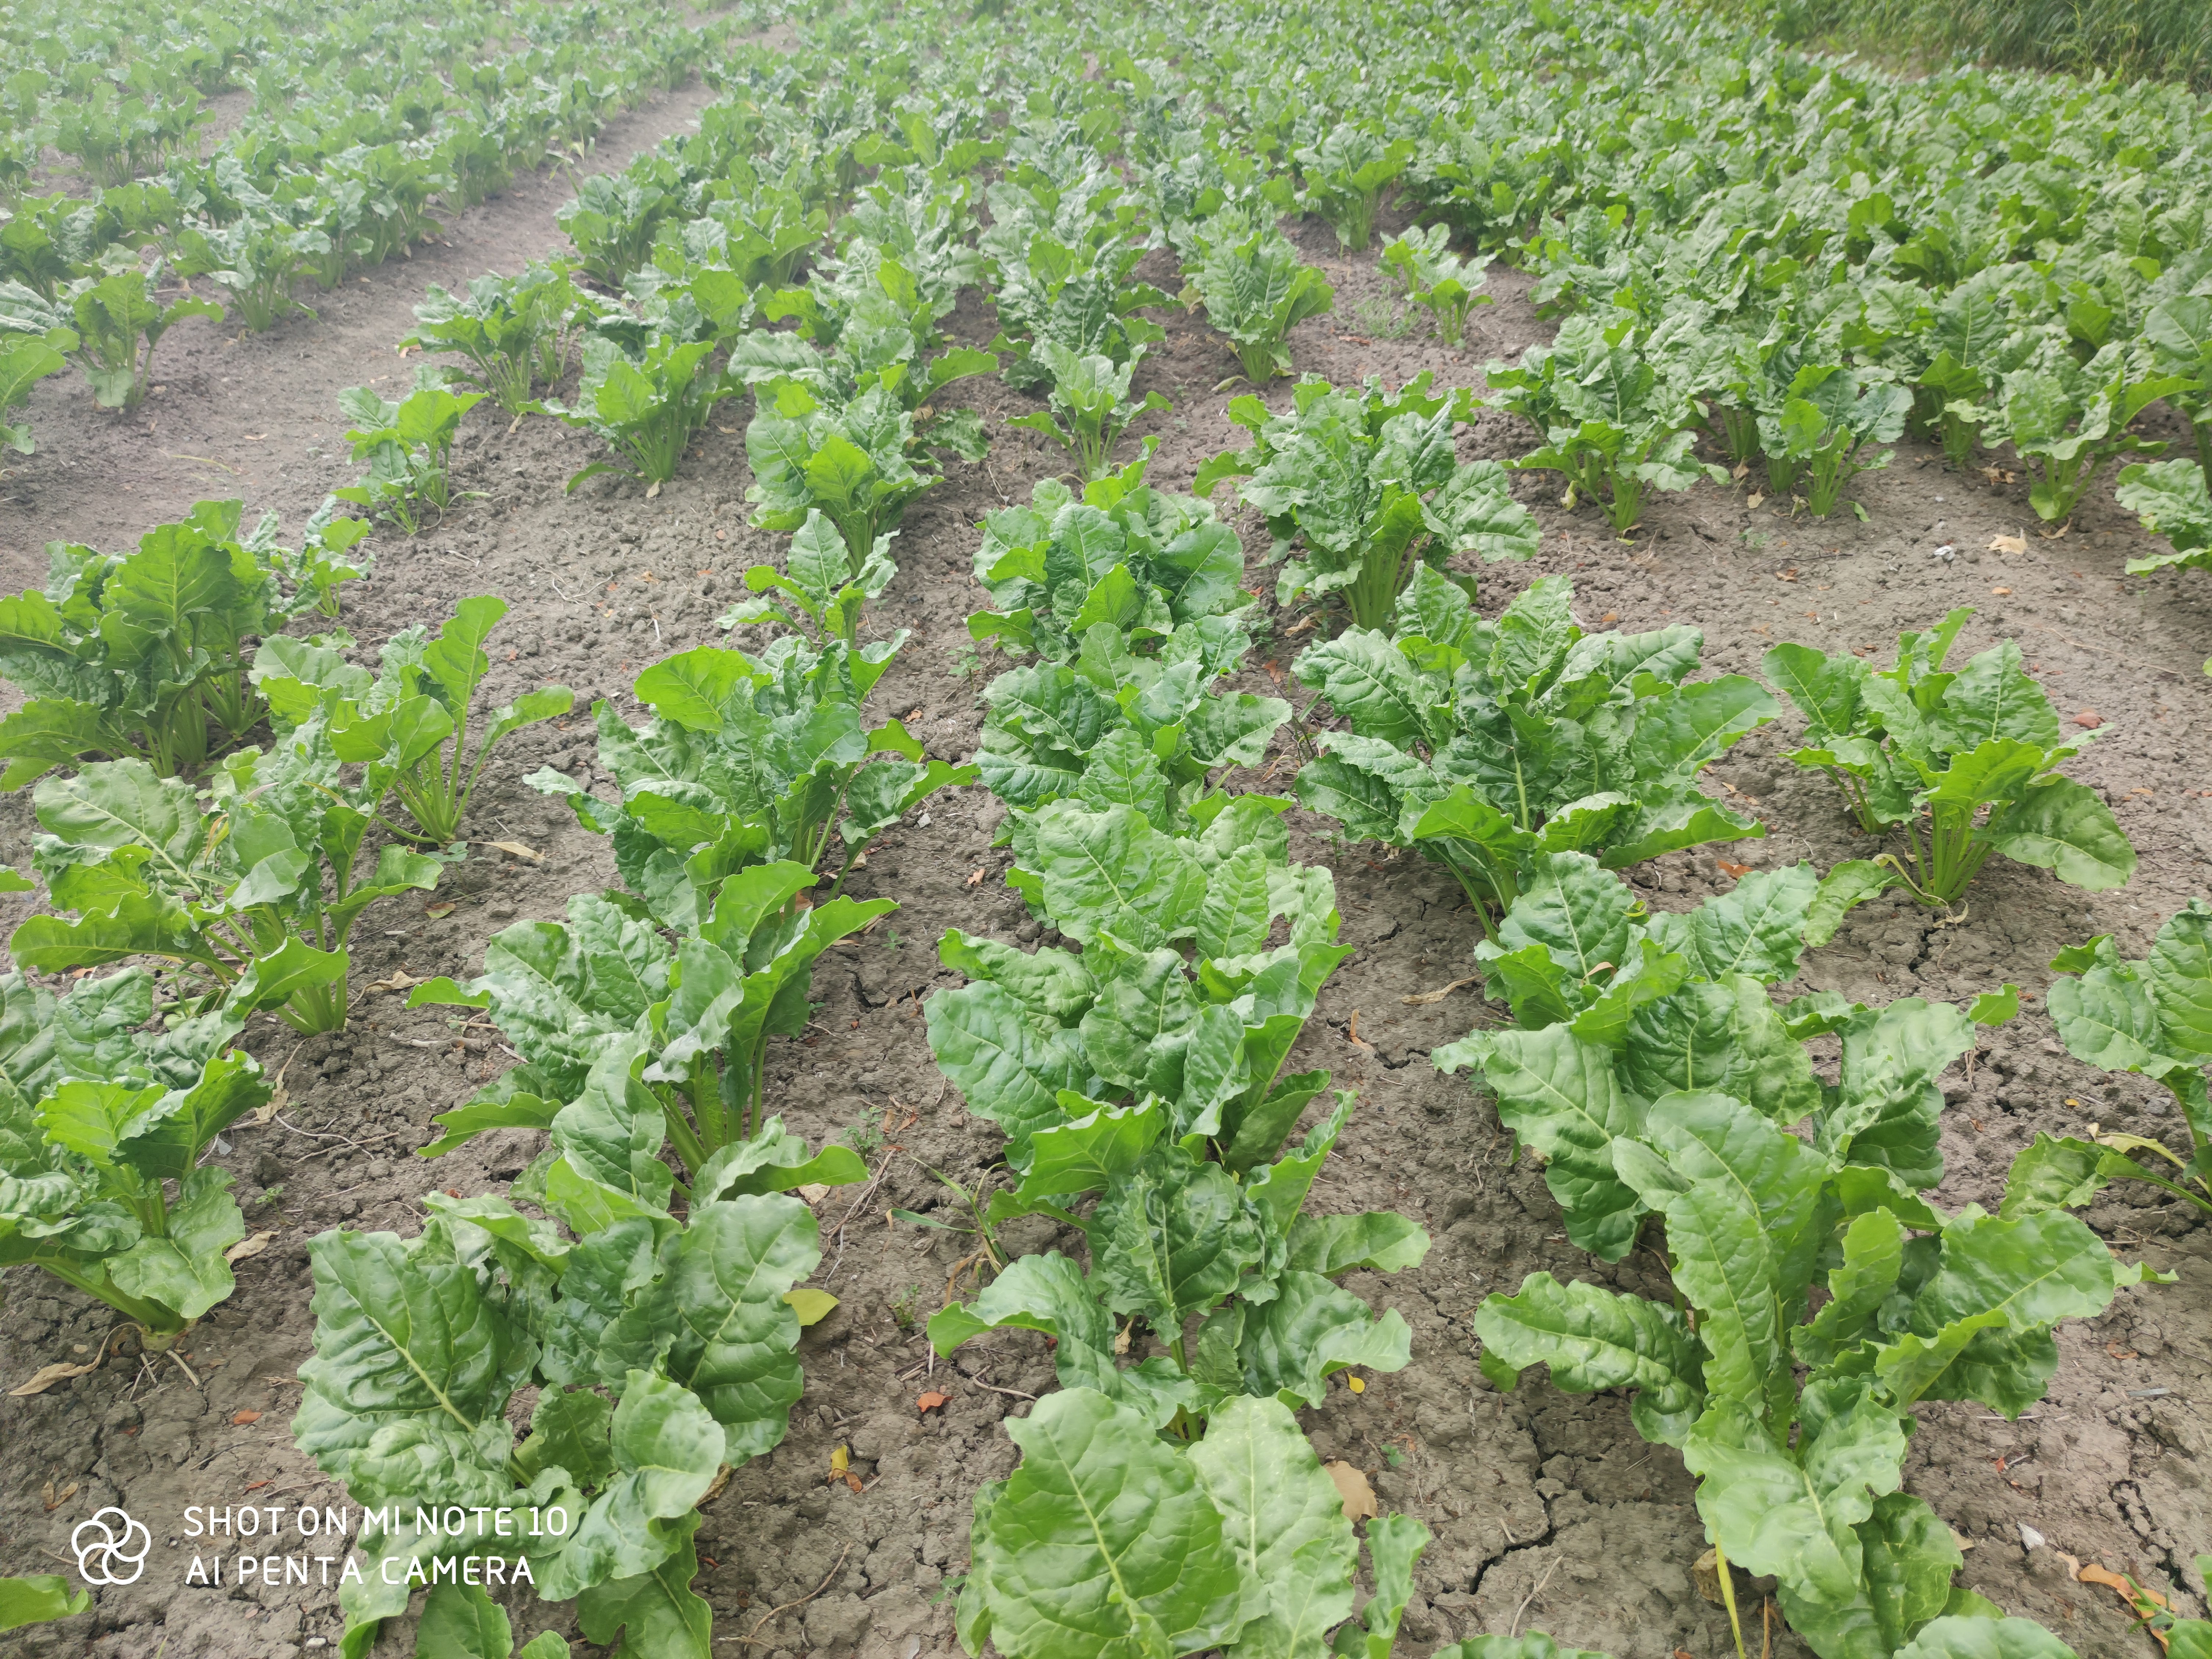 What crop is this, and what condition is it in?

beet, unaffected
